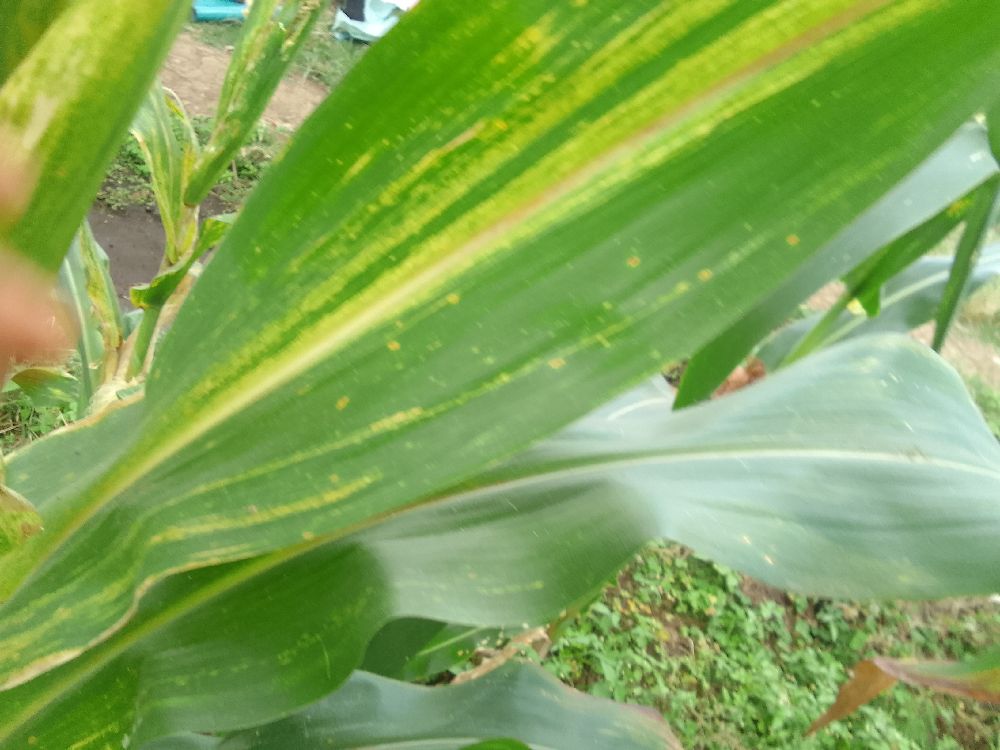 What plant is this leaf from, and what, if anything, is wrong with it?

maize, maize lethal necrosis
